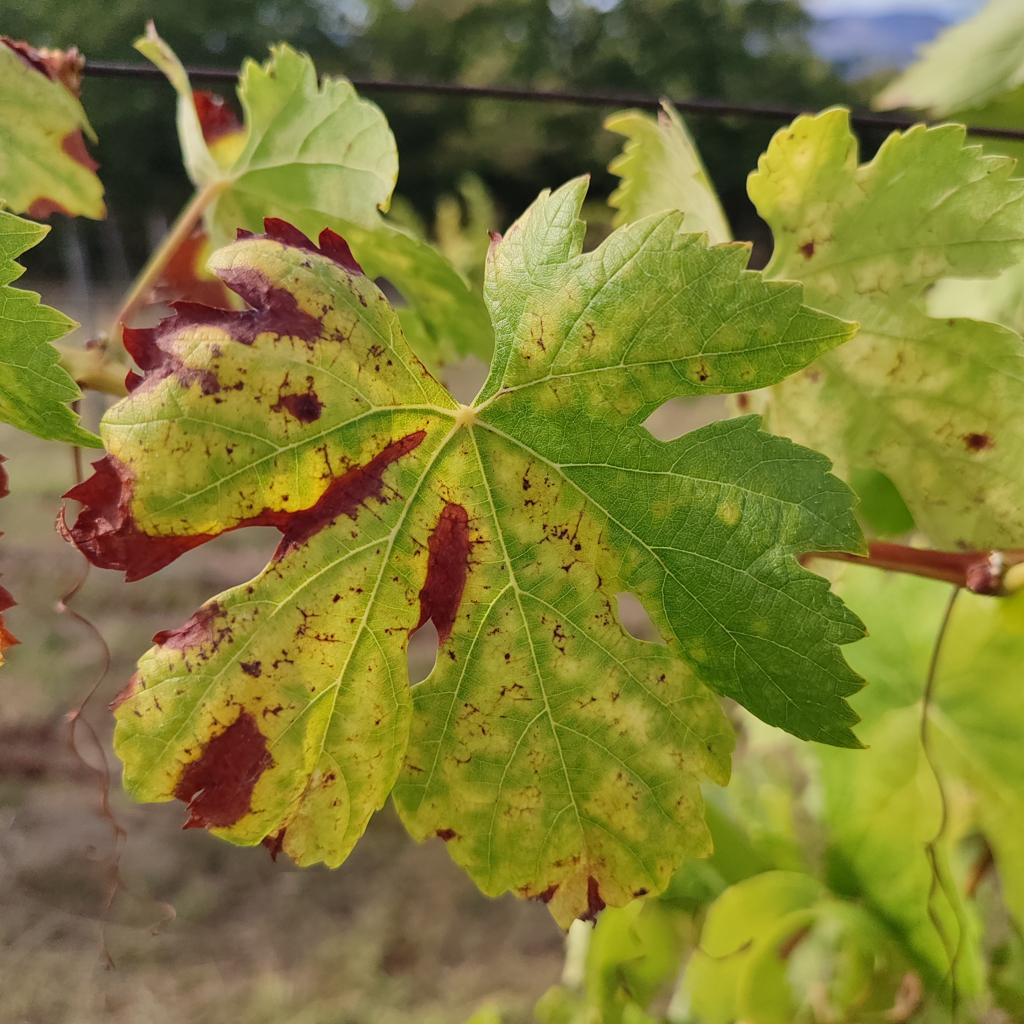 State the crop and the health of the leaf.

grapevine, esca complex
